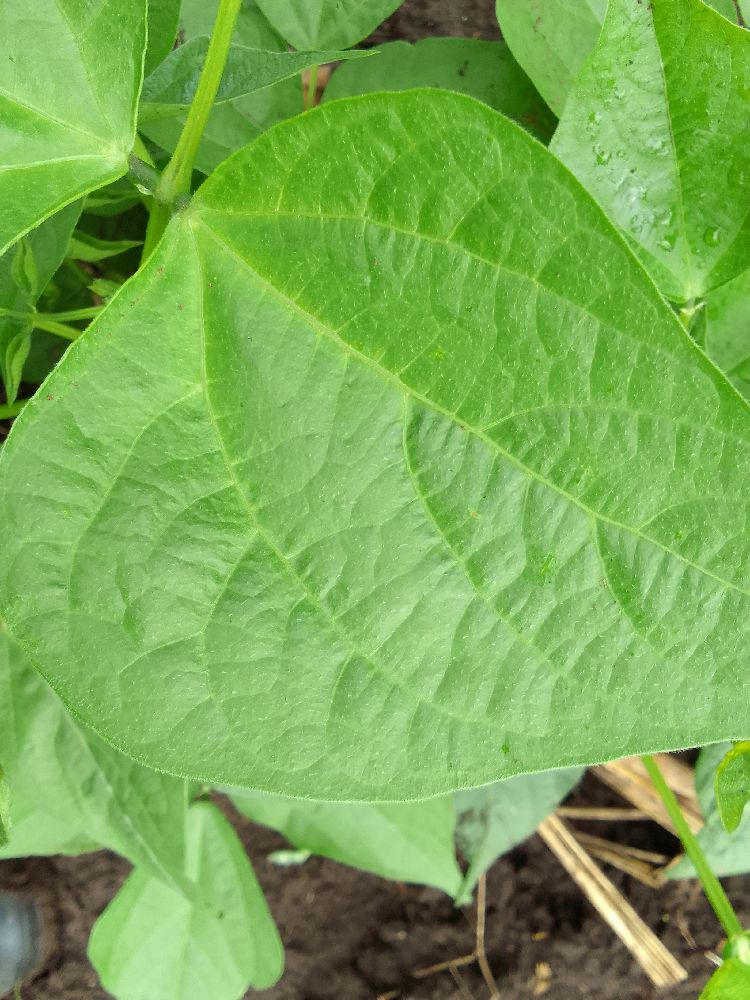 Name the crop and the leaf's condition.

common bean, healthy
